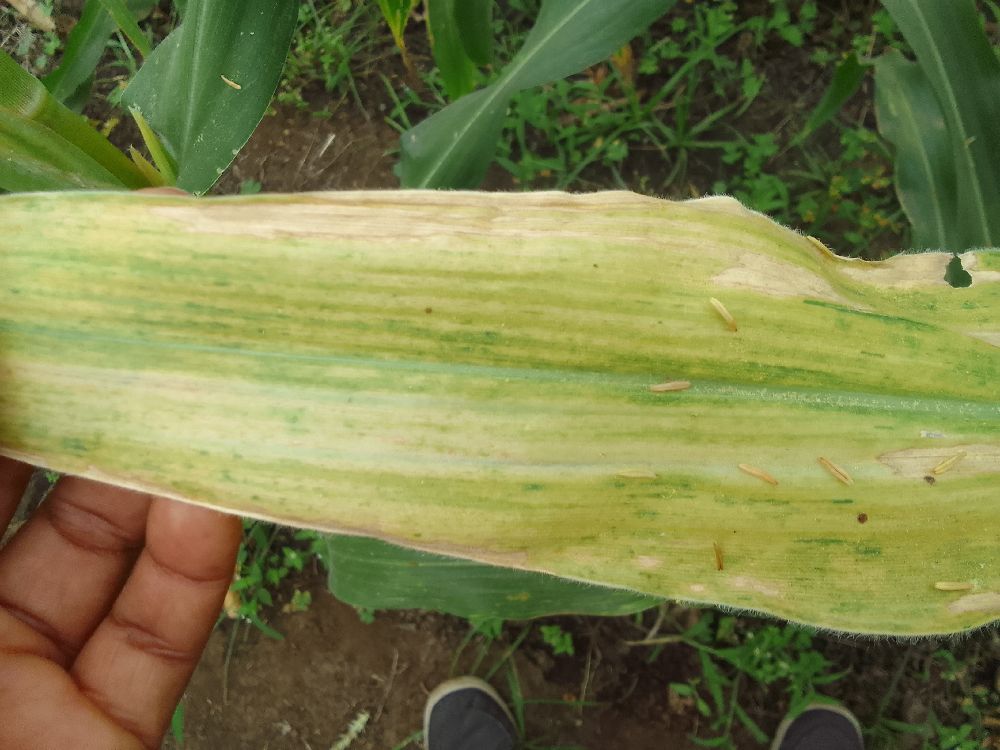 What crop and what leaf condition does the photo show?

maize, maize lethal necrosis
